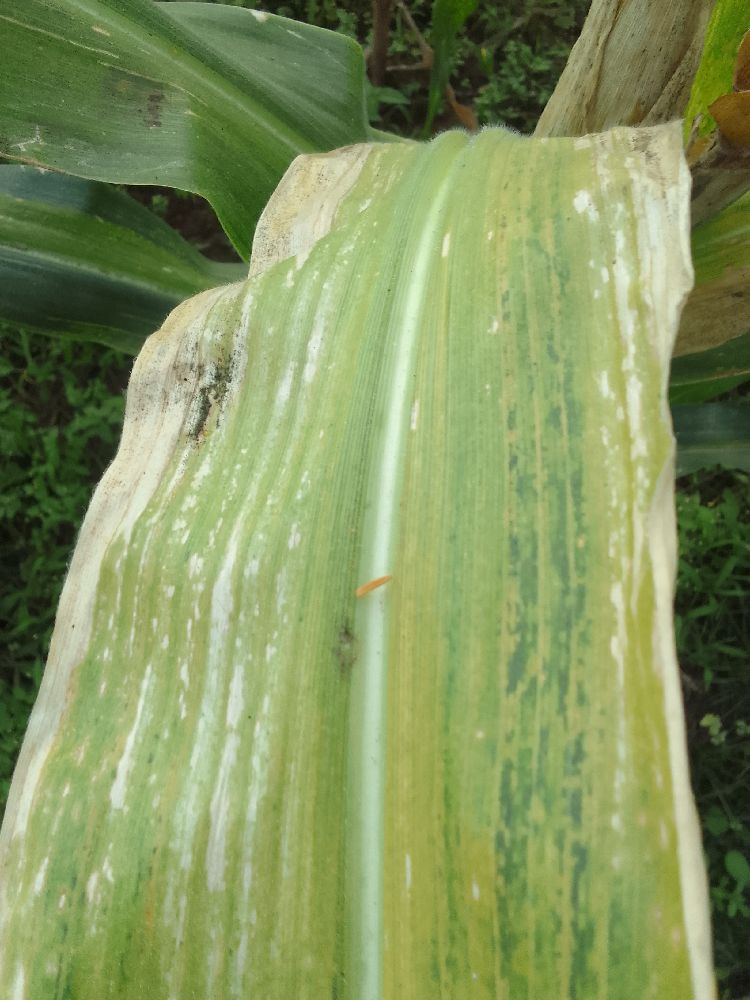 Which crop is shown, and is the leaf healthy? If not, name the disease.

maize, maize lethal necrosis
